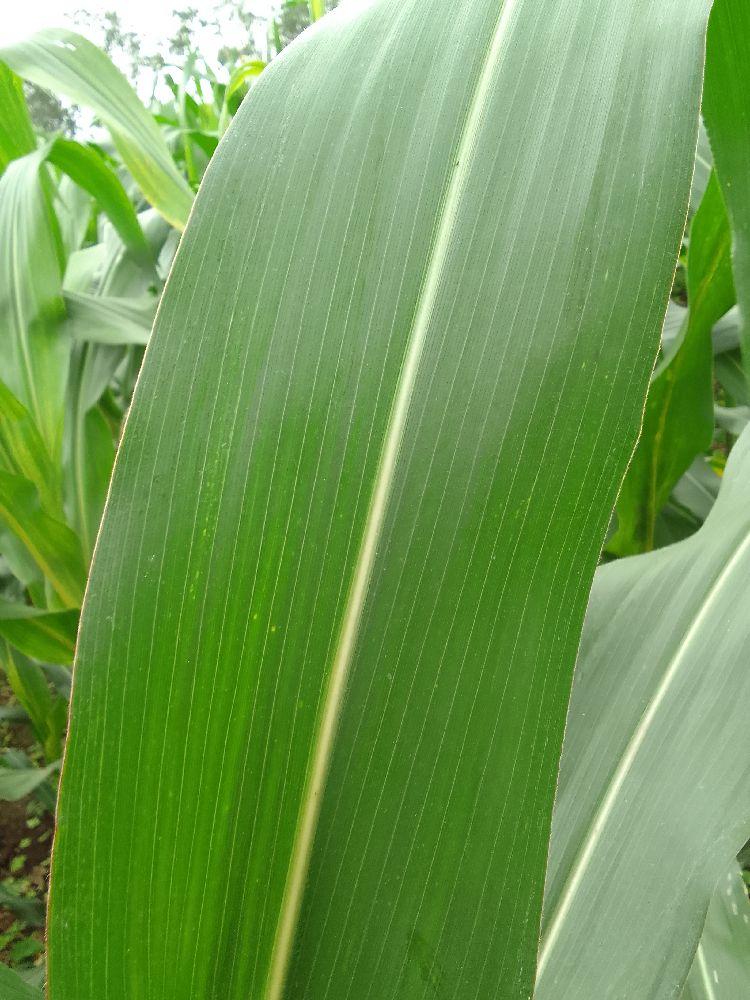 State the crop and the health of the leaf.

maize, healthy
